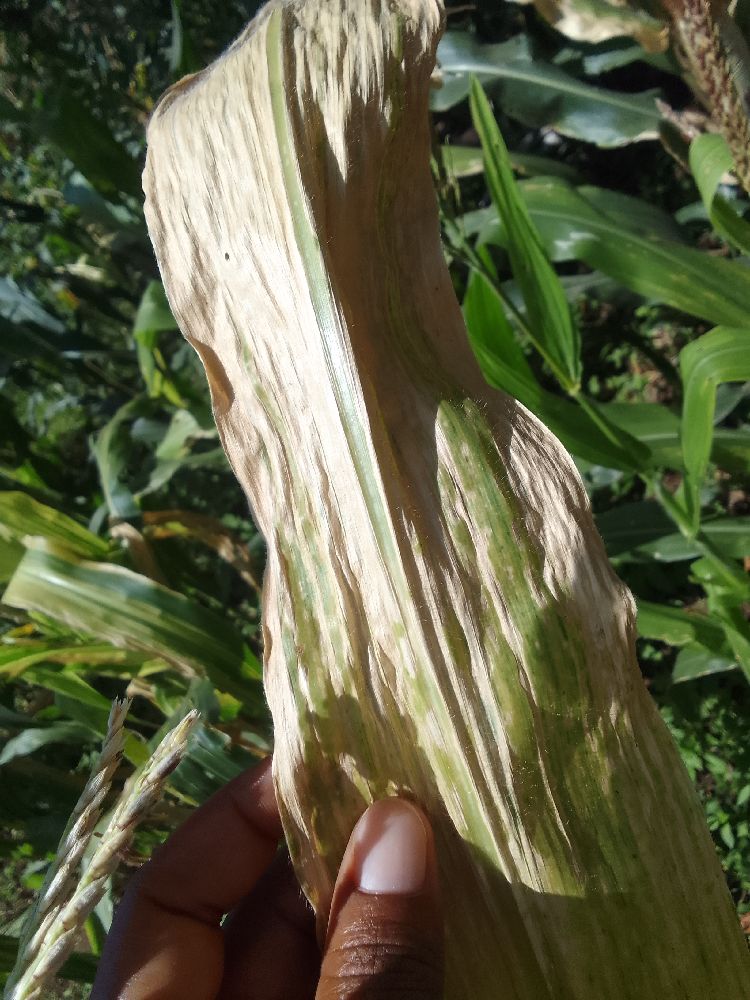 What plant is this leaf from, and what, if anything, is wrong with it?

maize, maize lethal necrosis
